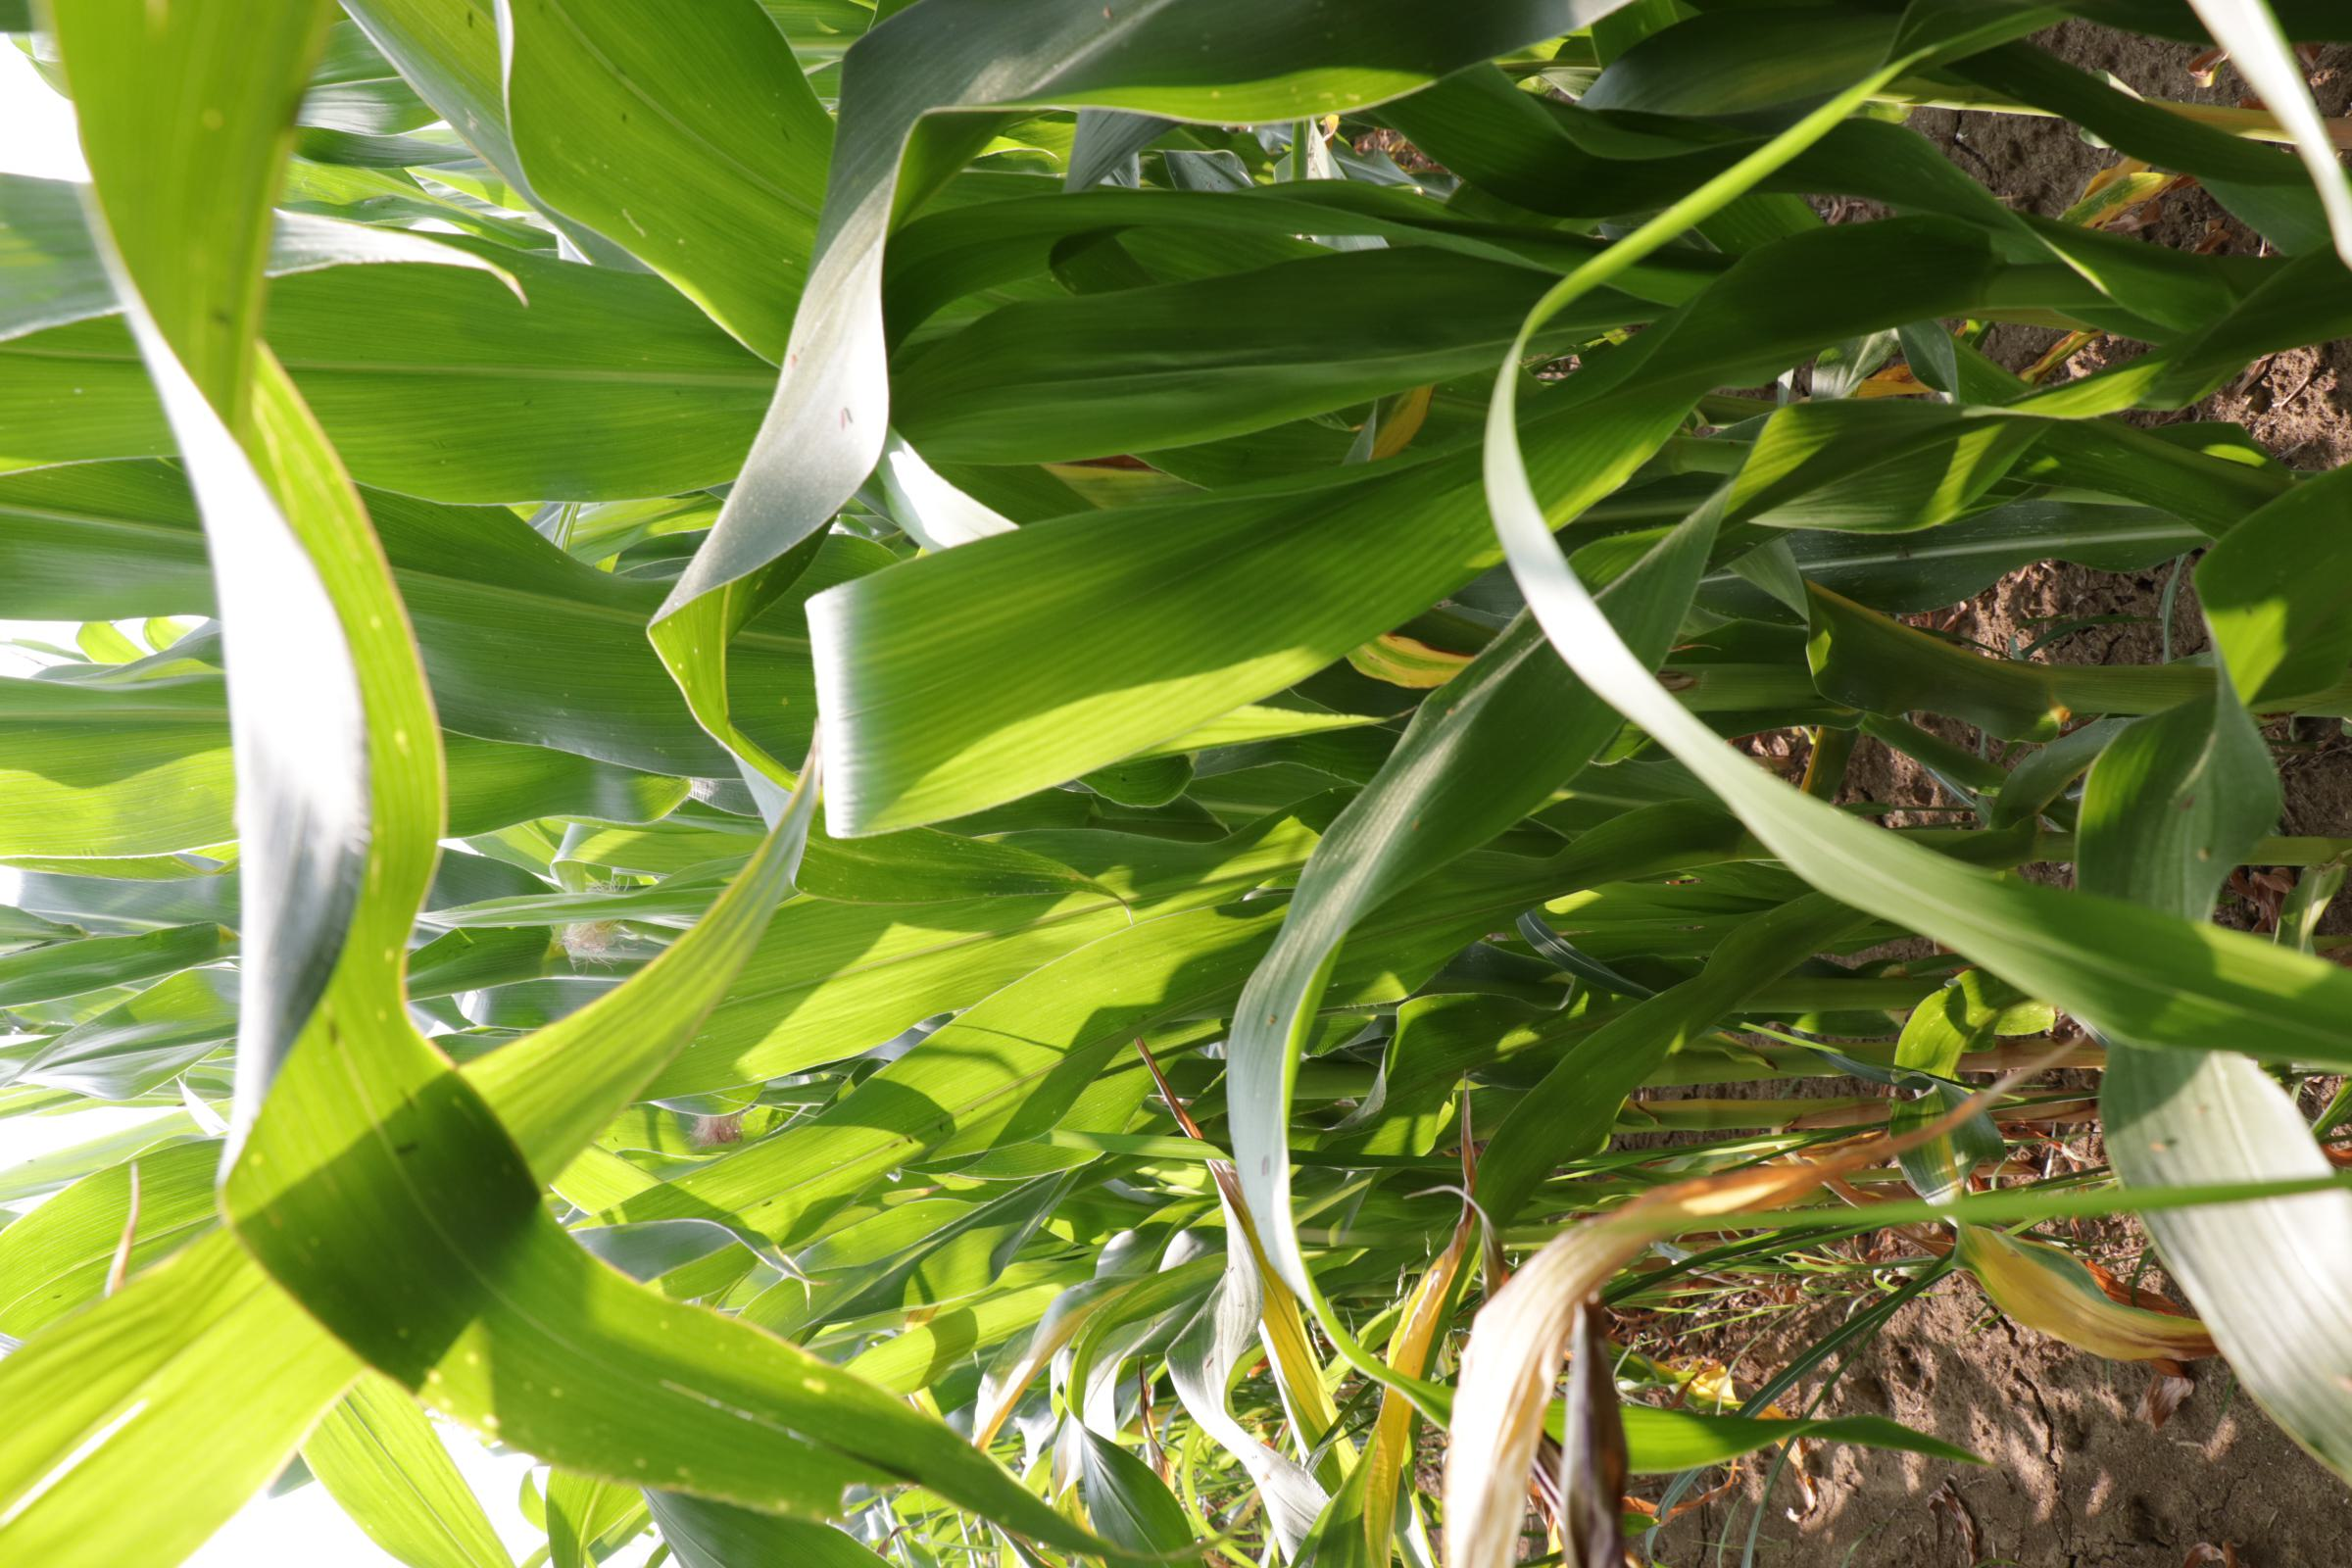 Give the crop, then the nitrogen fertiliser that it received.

maize, reduced nitrogen fertilisation
